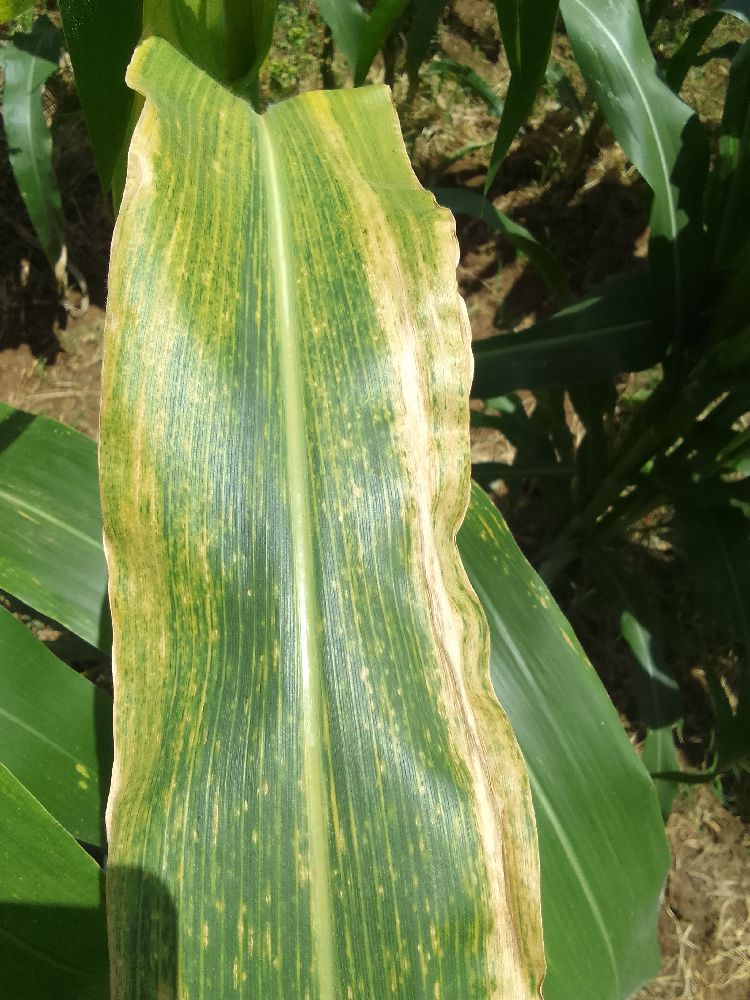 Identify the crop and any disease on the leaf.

maize, maize lethal necrosis
